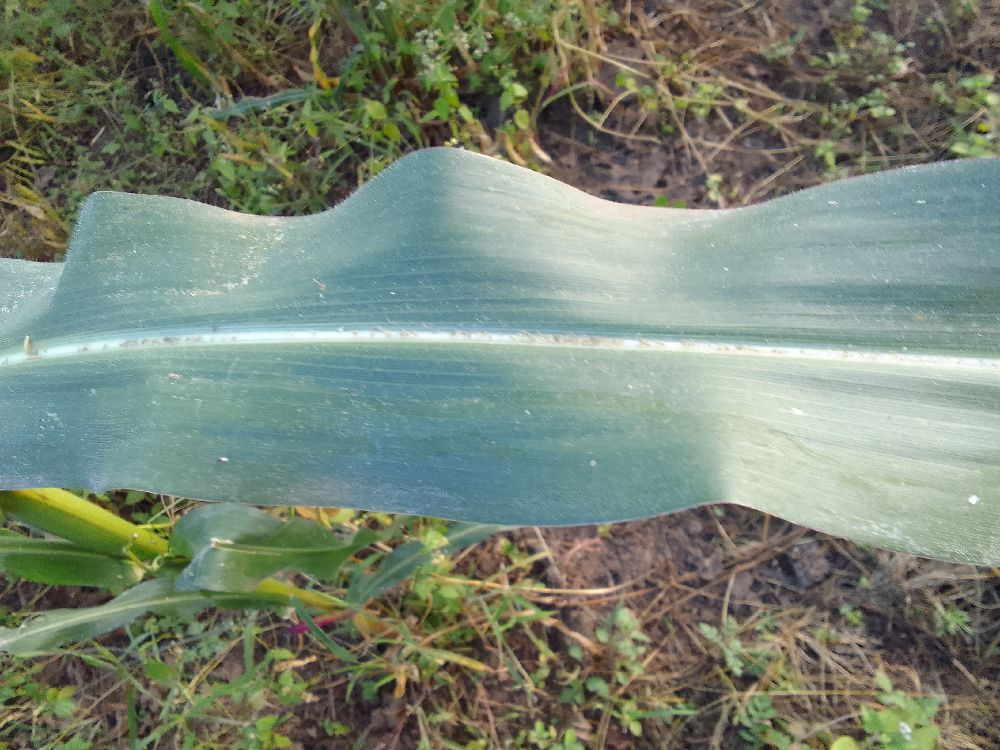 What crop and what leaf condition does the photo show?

maize, healthy
